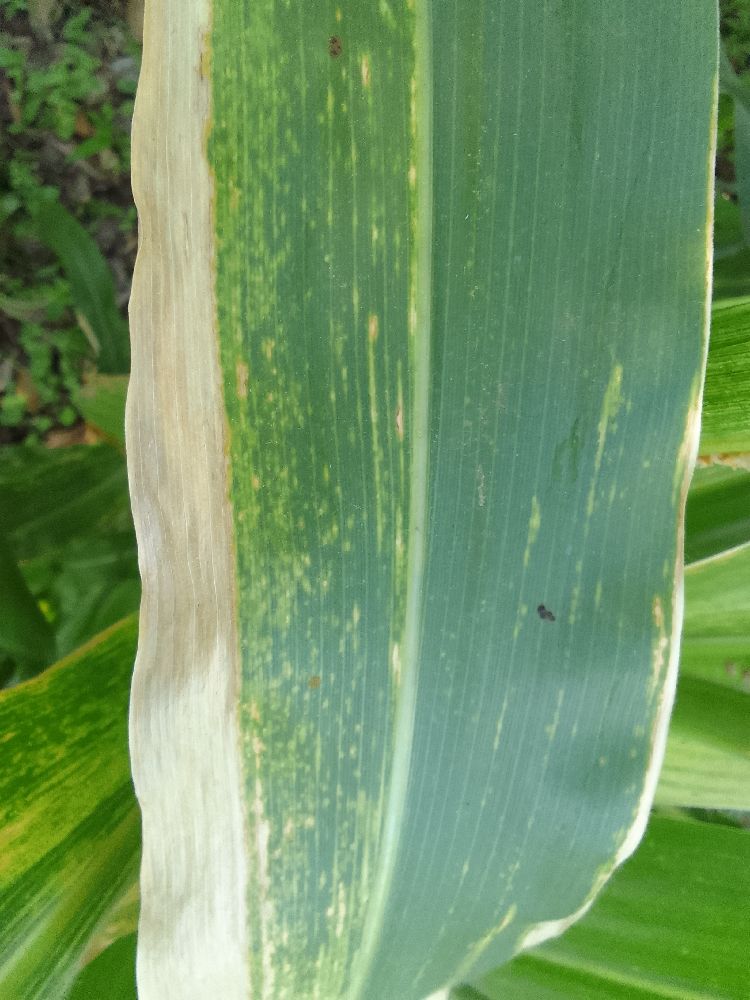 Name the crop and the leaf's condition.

maize, maize lethal necrosis
